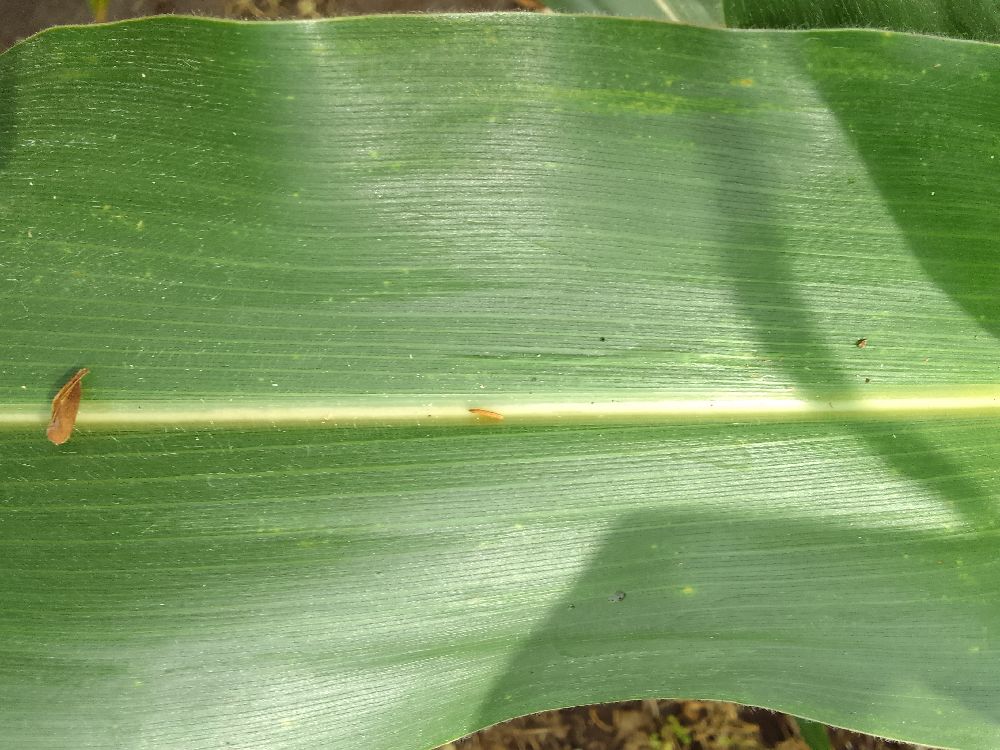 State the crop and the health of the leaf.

maize, healthy
